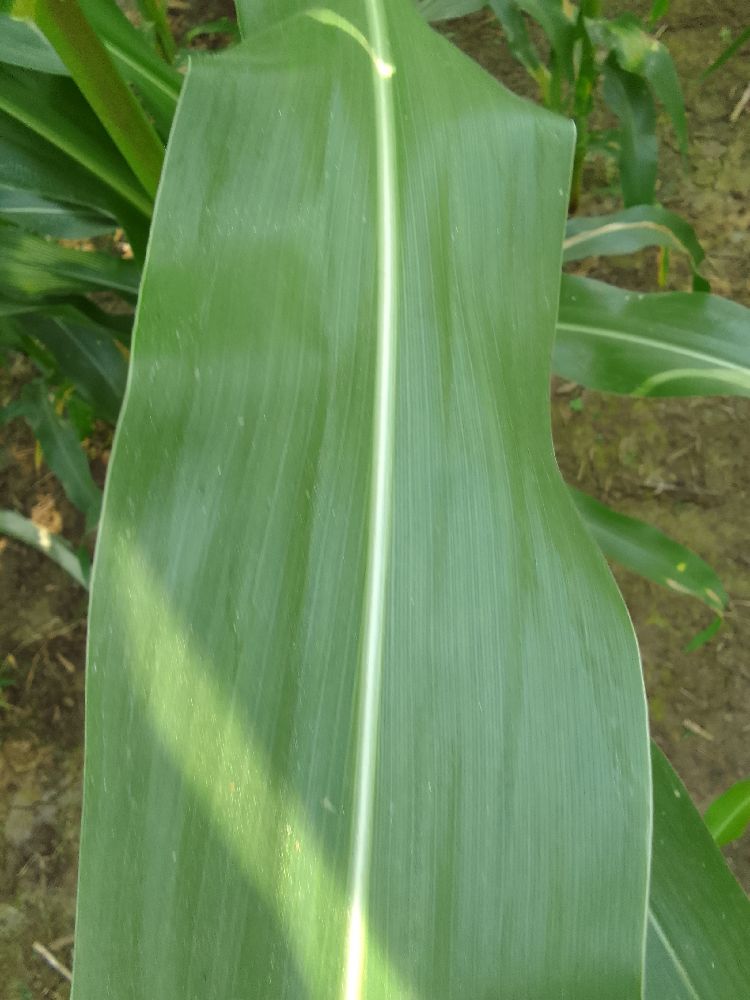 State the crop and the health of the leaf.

maize, healthy
